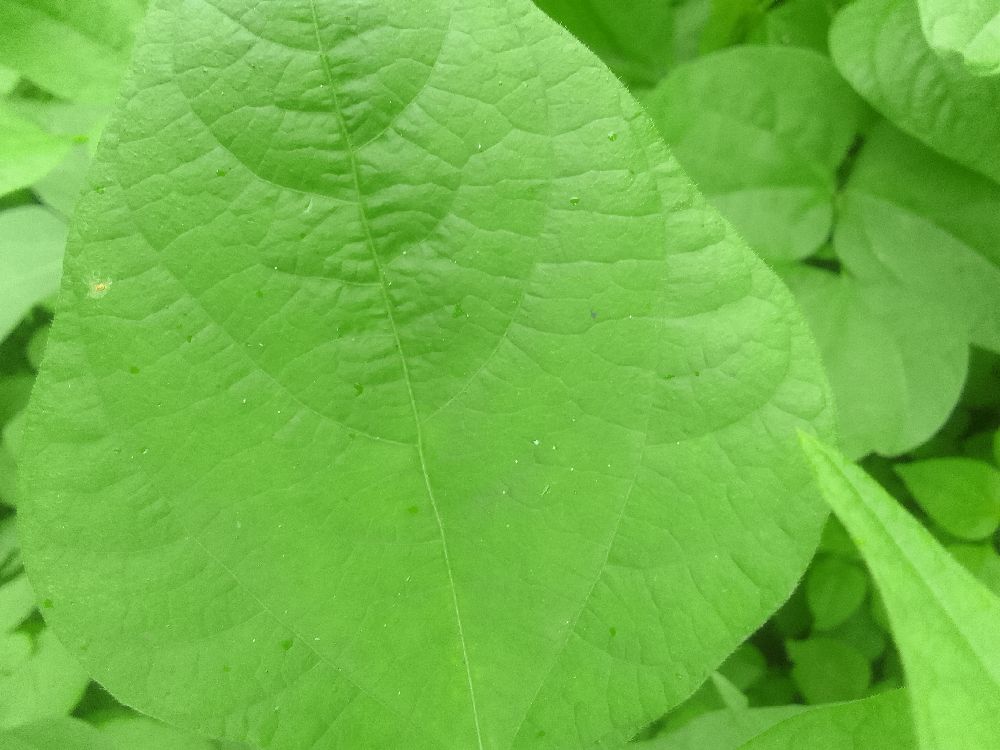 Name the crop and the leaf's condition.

common bean, healthy
